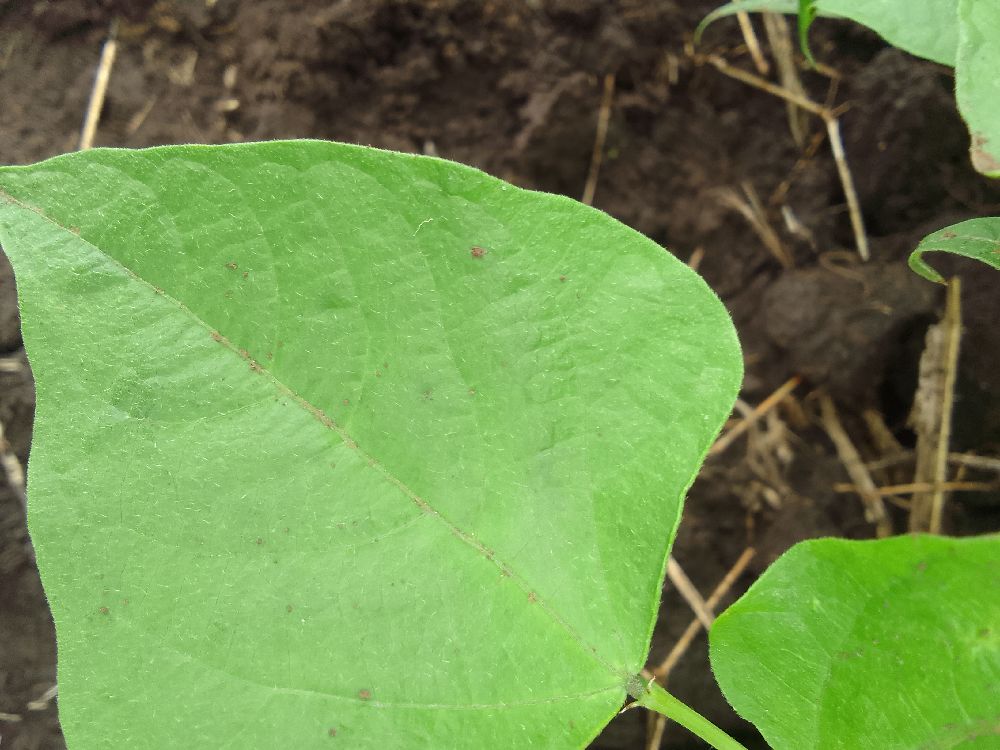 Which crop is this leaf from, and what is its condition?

common bean, healthy
